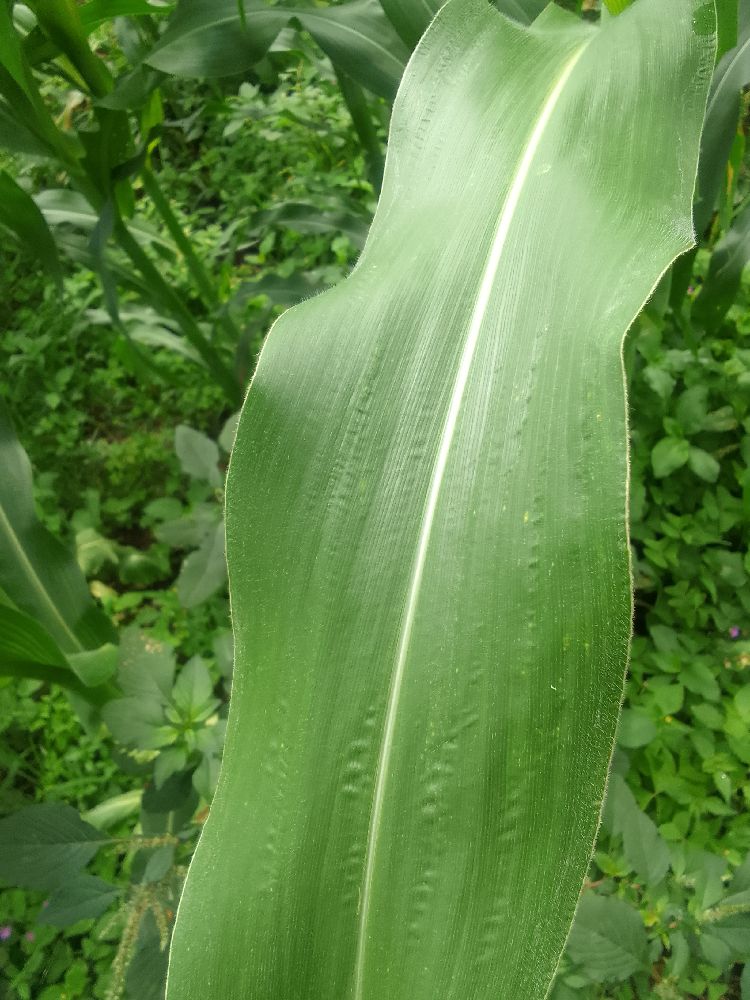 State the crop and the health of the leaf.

maize, healthy
